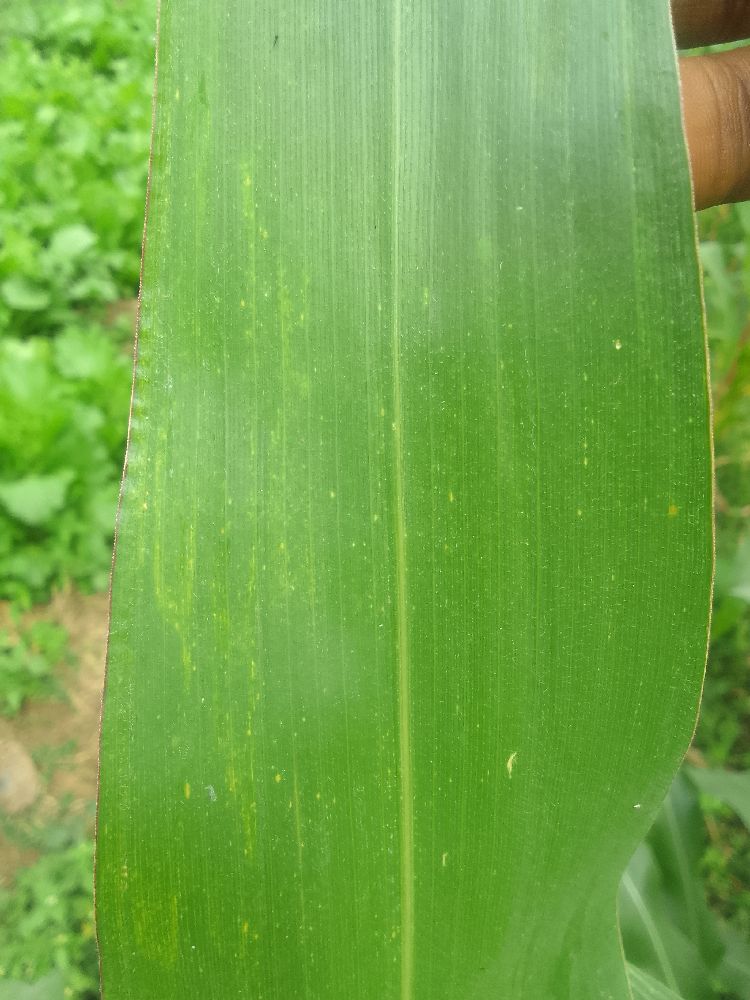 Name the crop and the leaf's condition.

maize, healthy
